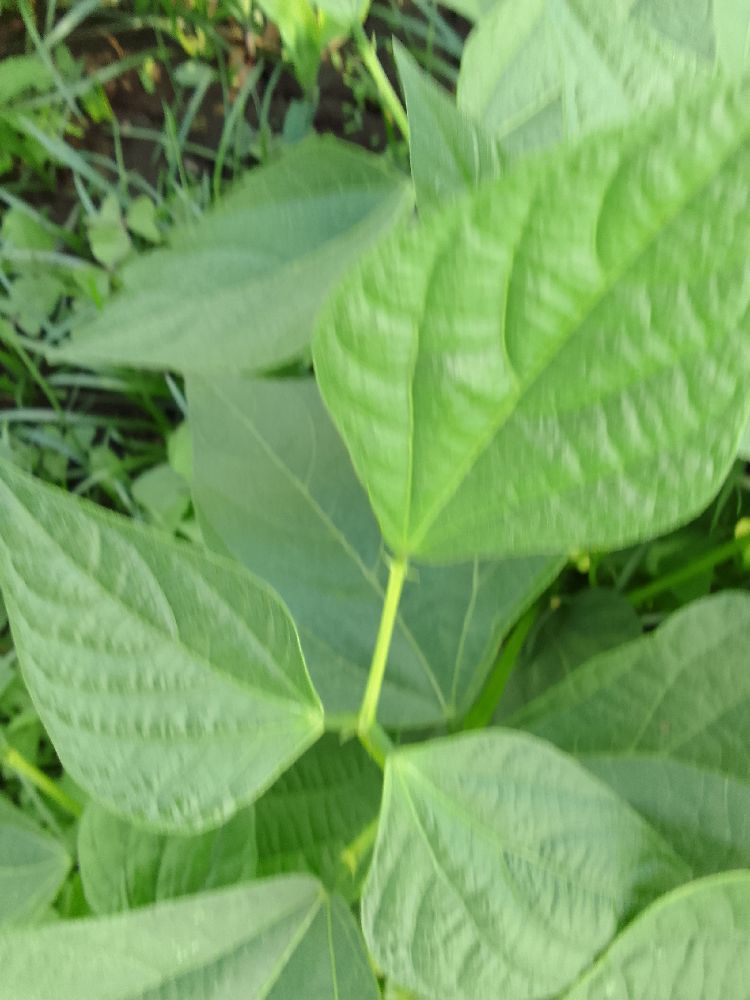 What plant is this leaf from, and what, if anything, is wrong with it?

common bean, healthy
